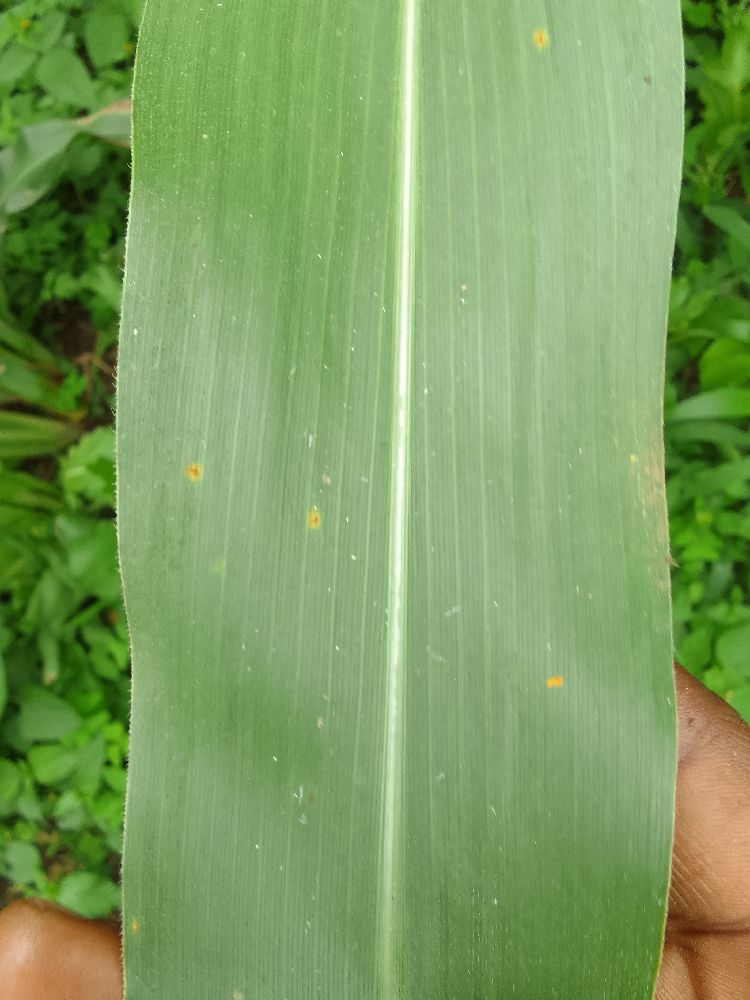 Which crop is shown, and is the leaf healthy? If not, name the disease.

maize, healthy
